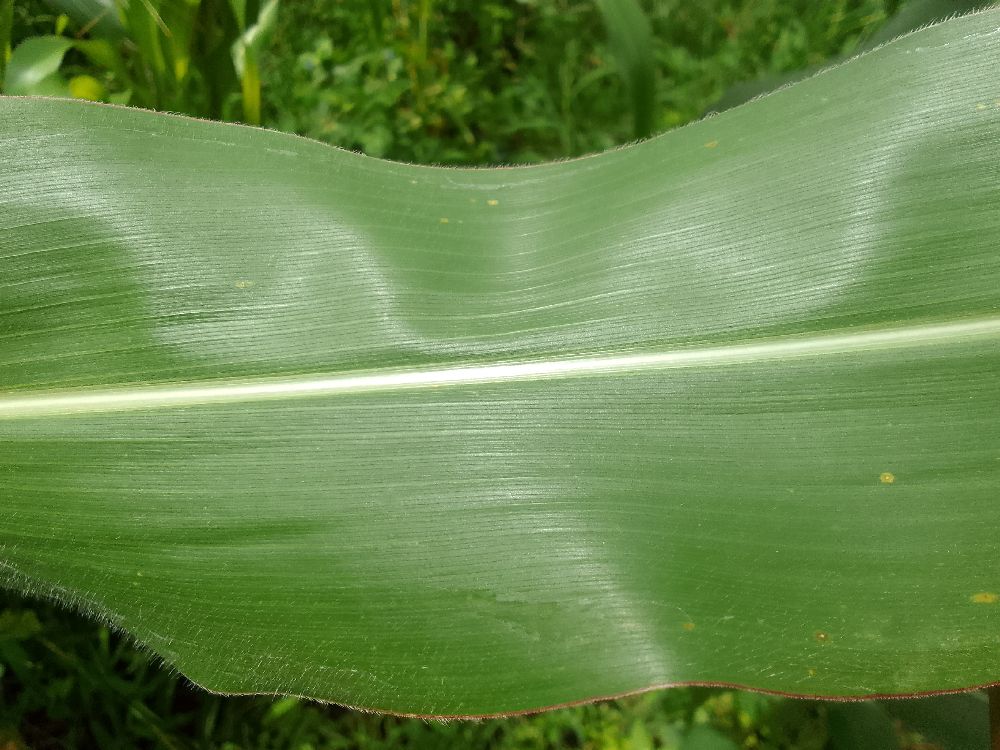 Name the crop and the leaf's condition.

maize, healthy
